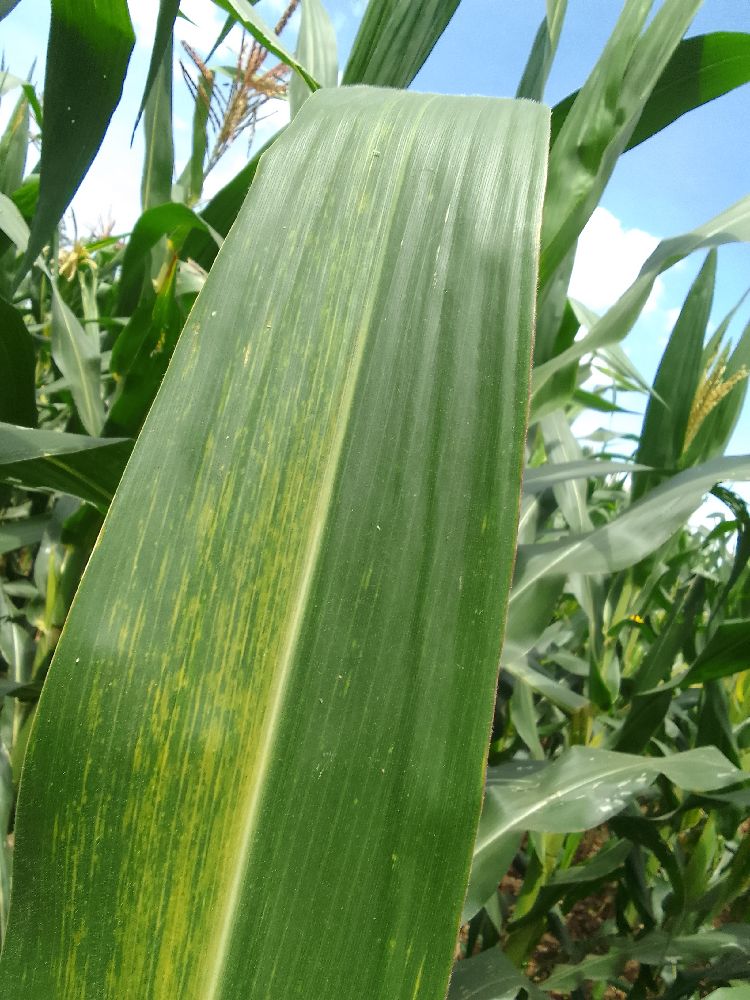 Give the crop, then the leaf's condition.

maize, maize lethal necrosis
